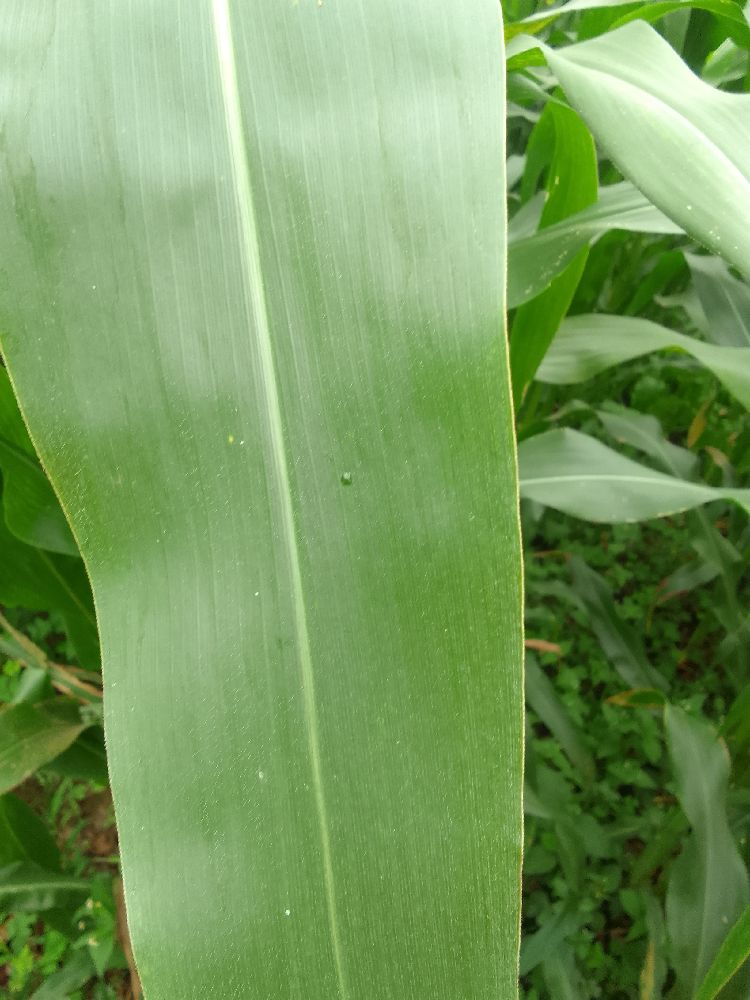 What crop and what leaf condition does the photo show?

maize, healthy
